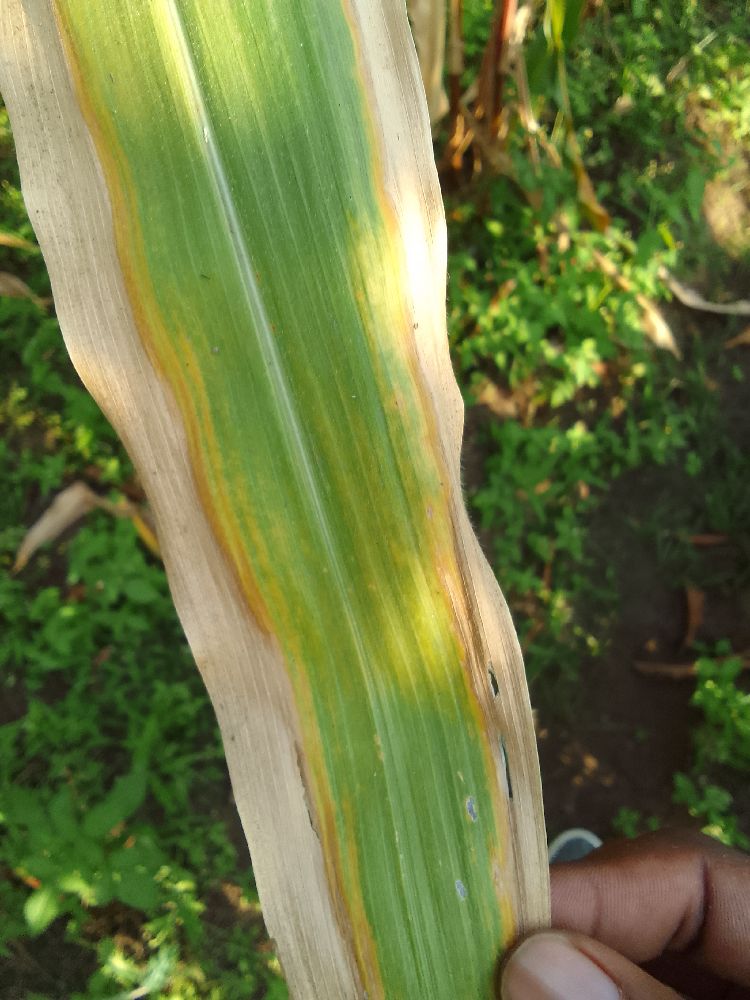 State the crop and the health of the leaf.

maize, maize lethal necrosis
